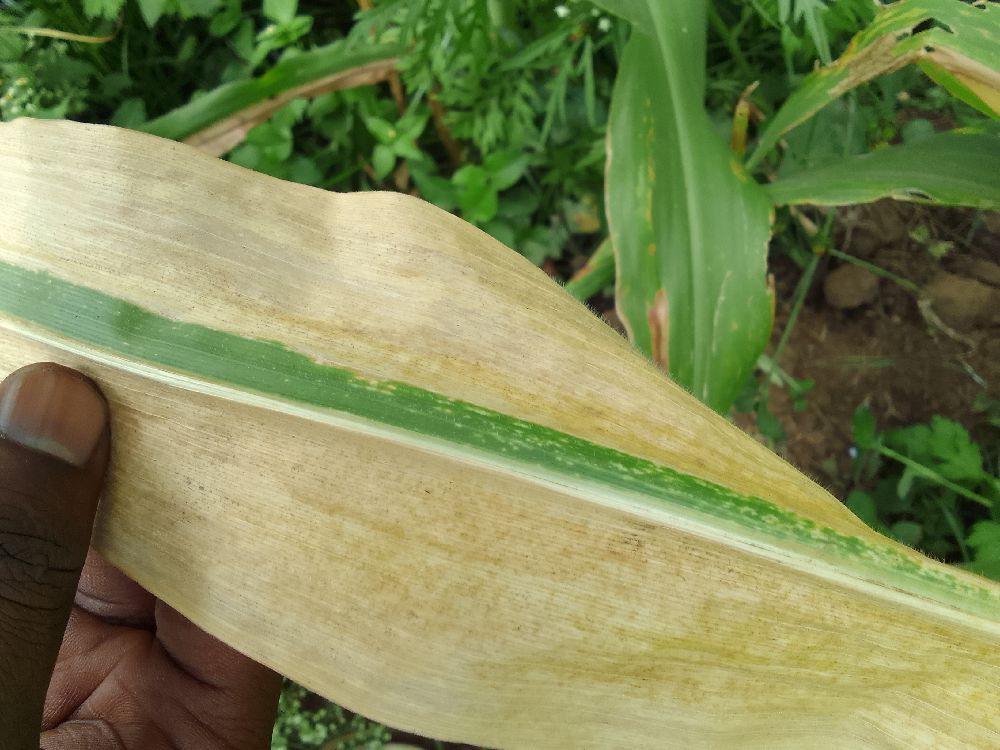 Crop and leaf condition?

maize, maize lethal necrosis
